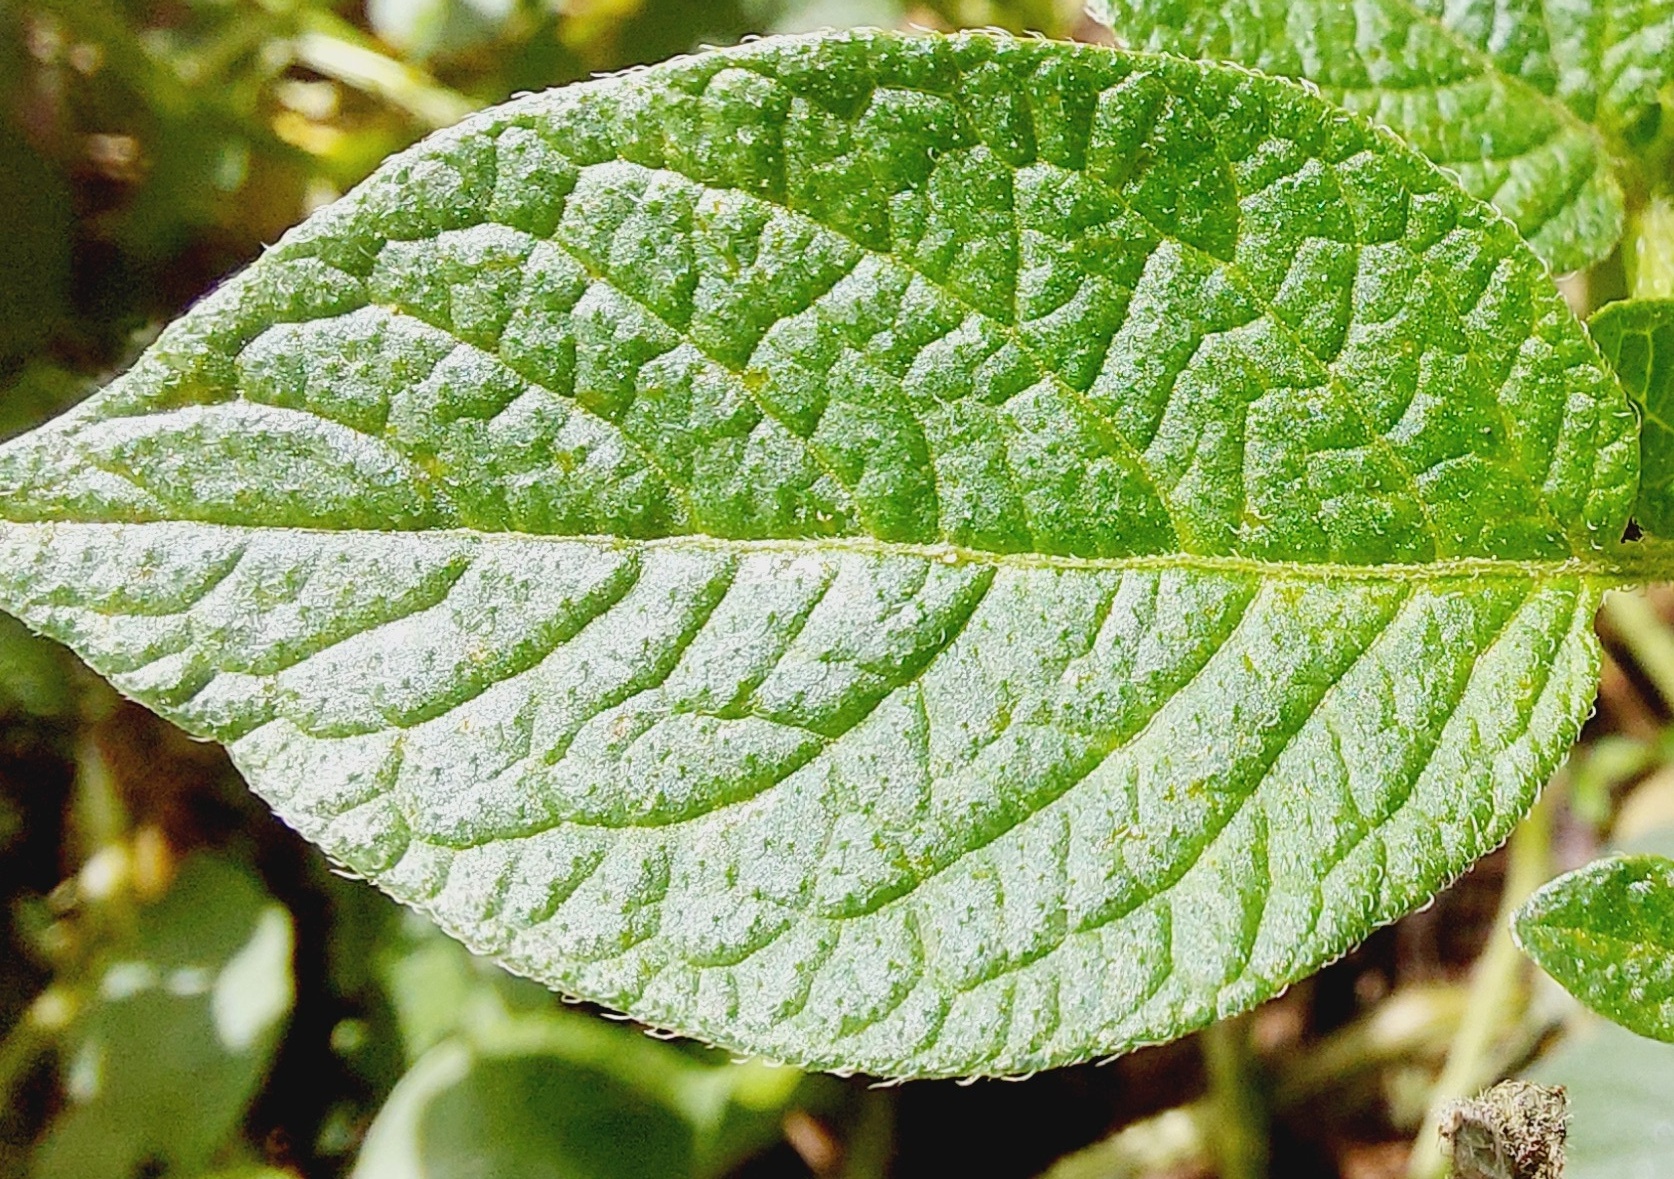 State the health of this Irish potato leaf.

healthy
